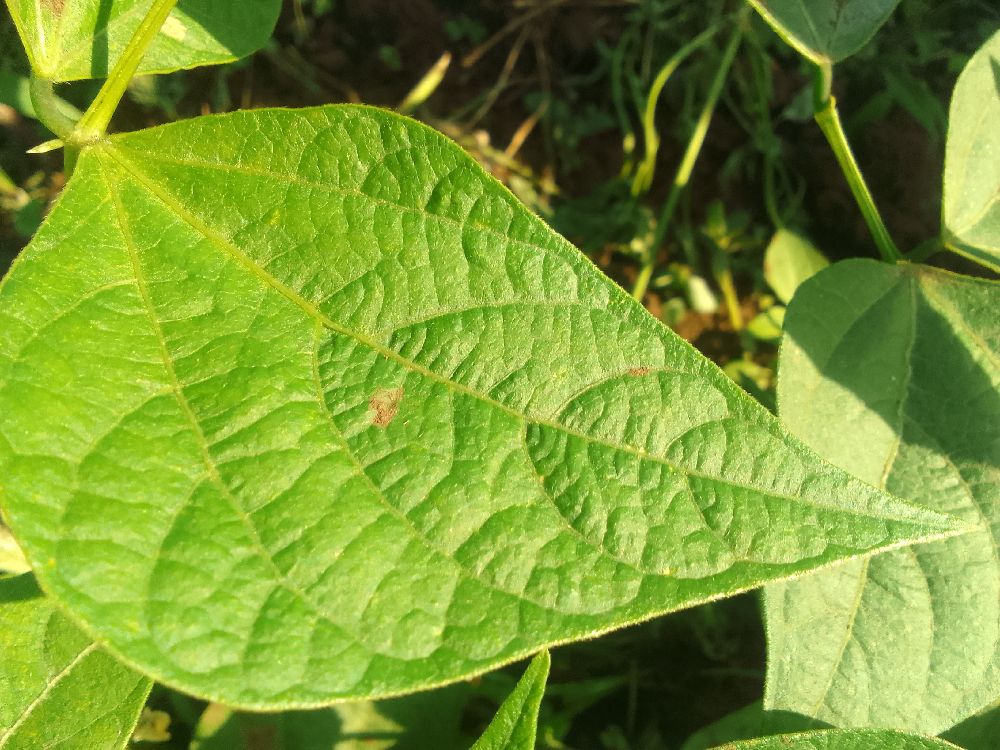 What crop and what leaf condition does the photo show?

common bean, healthy
